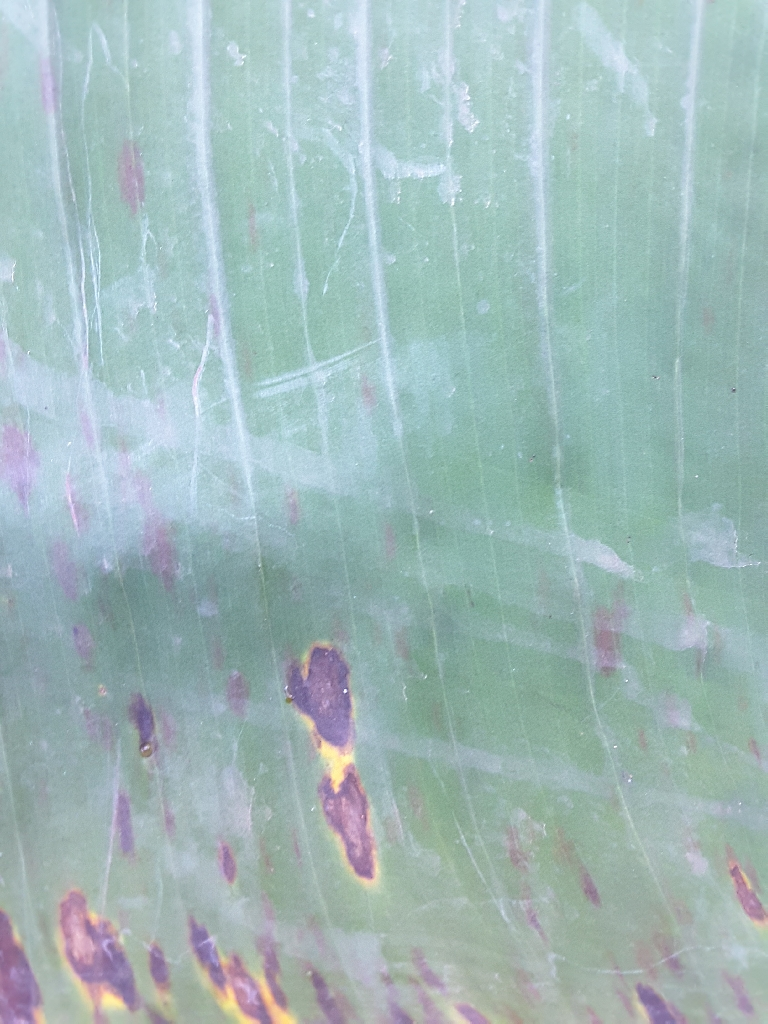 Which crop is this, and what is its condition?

banana, black sigatoka
